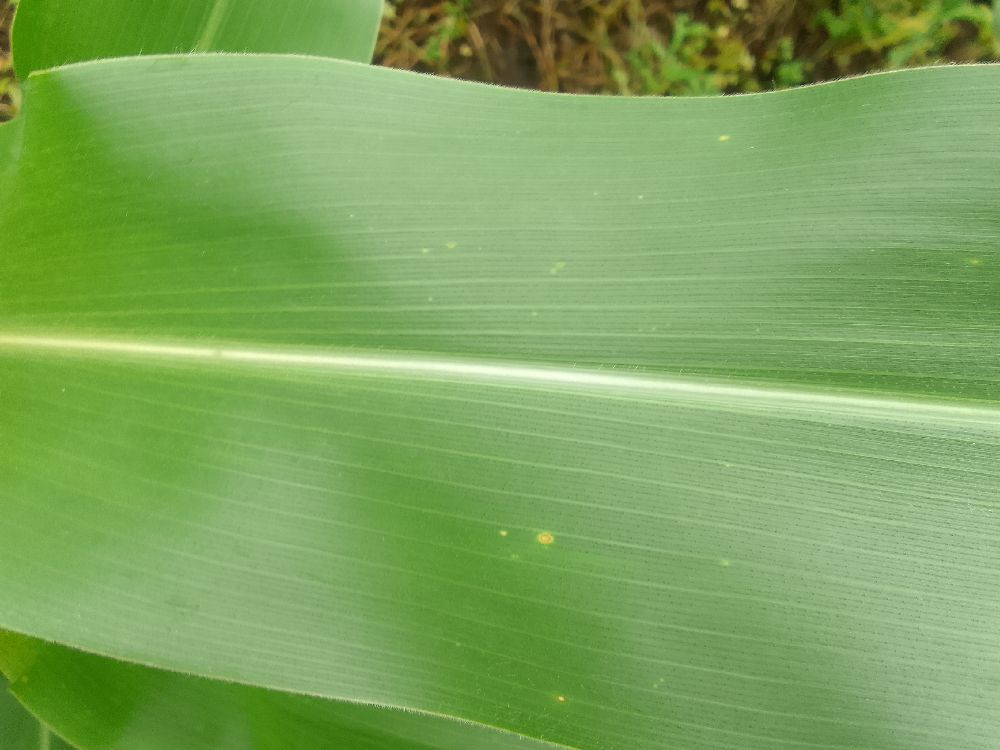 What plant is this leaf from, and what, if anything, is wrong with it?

maize, healthy
